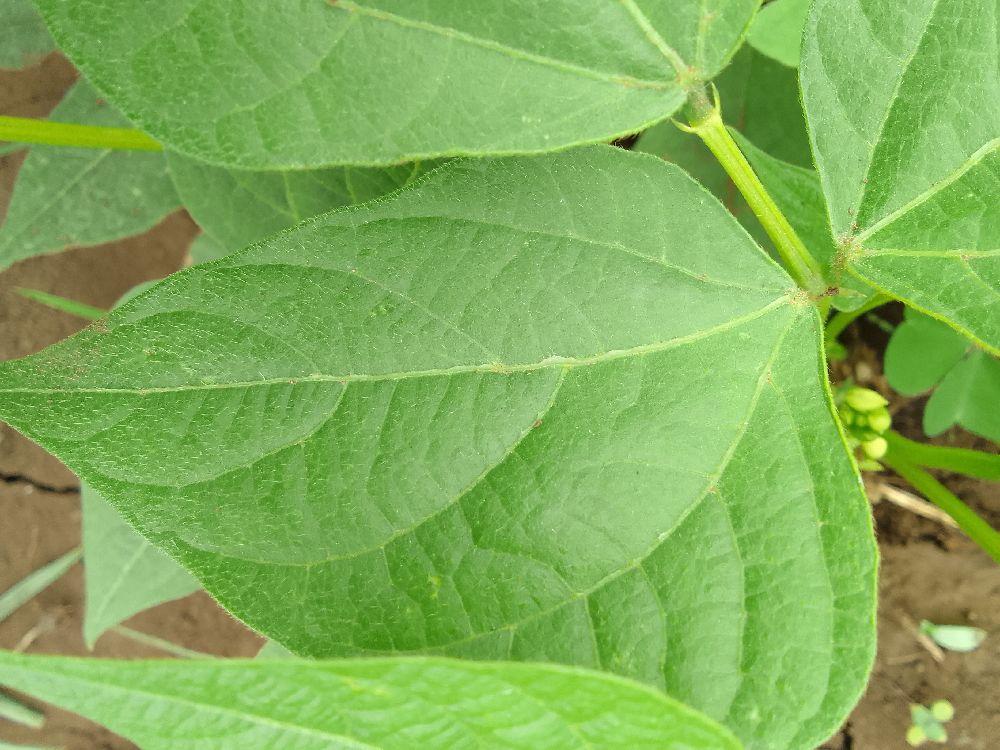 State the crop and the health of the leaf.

common bean, healthy
